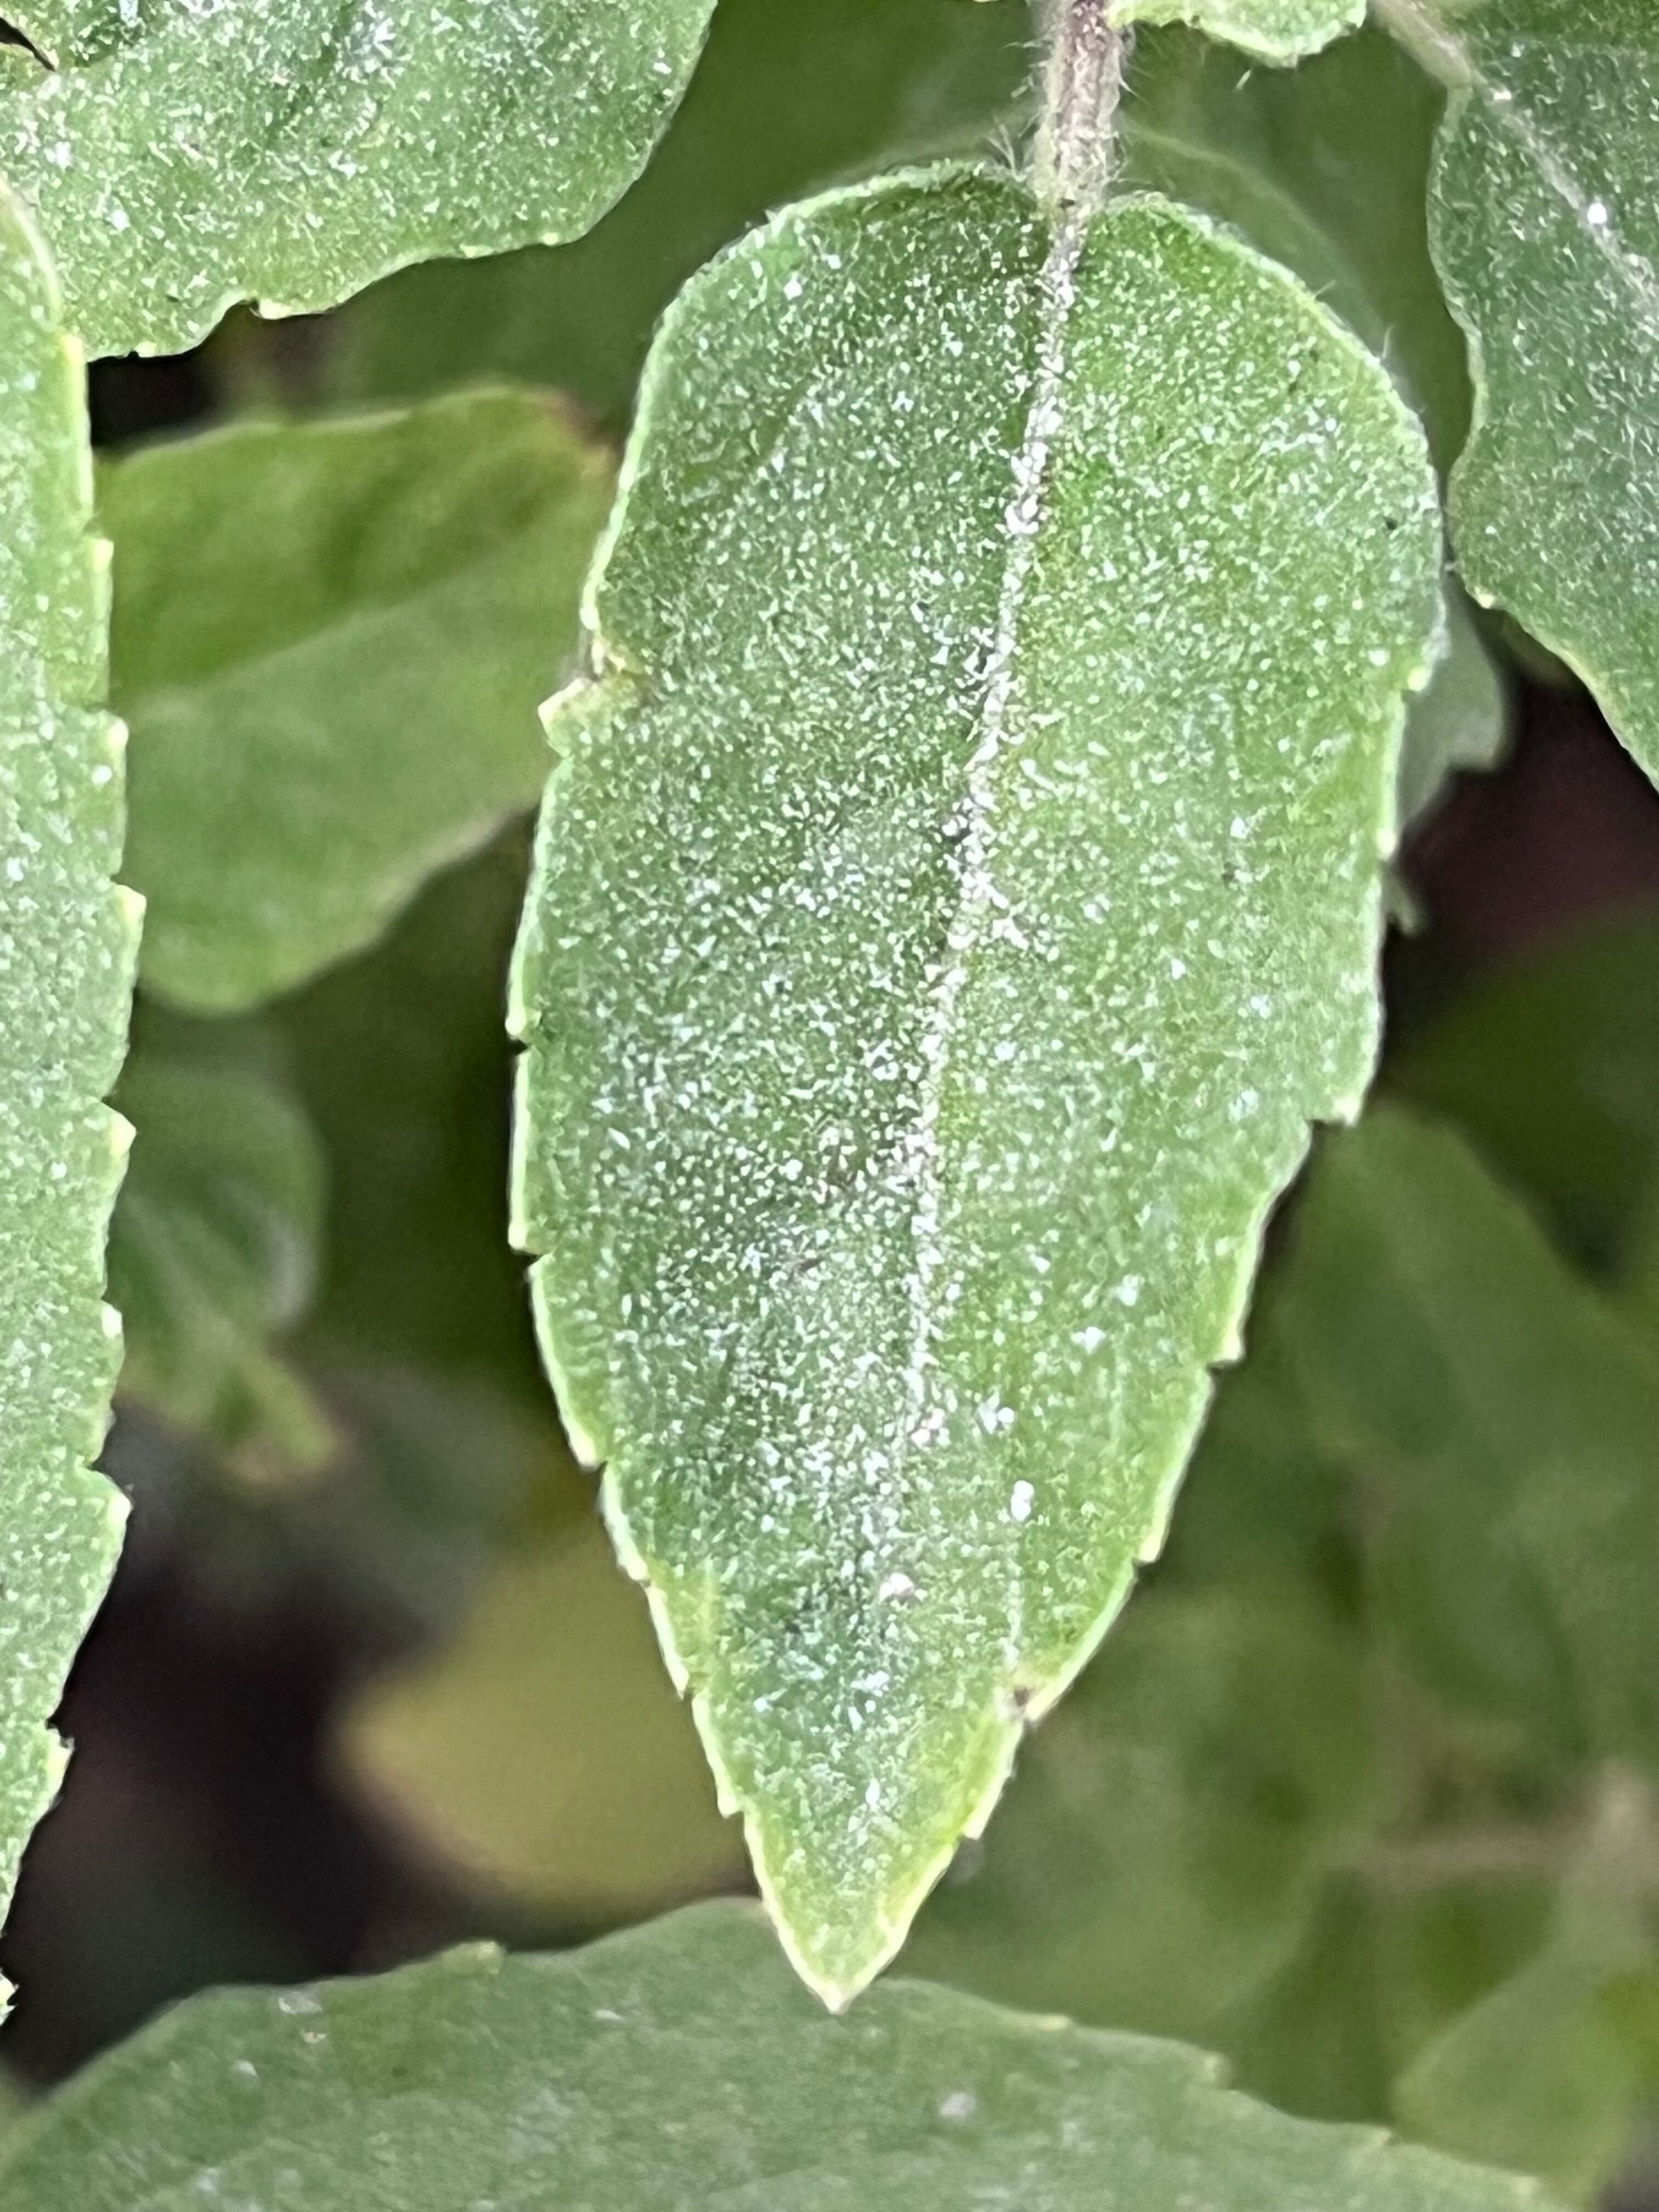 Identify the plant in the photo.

tulshi
